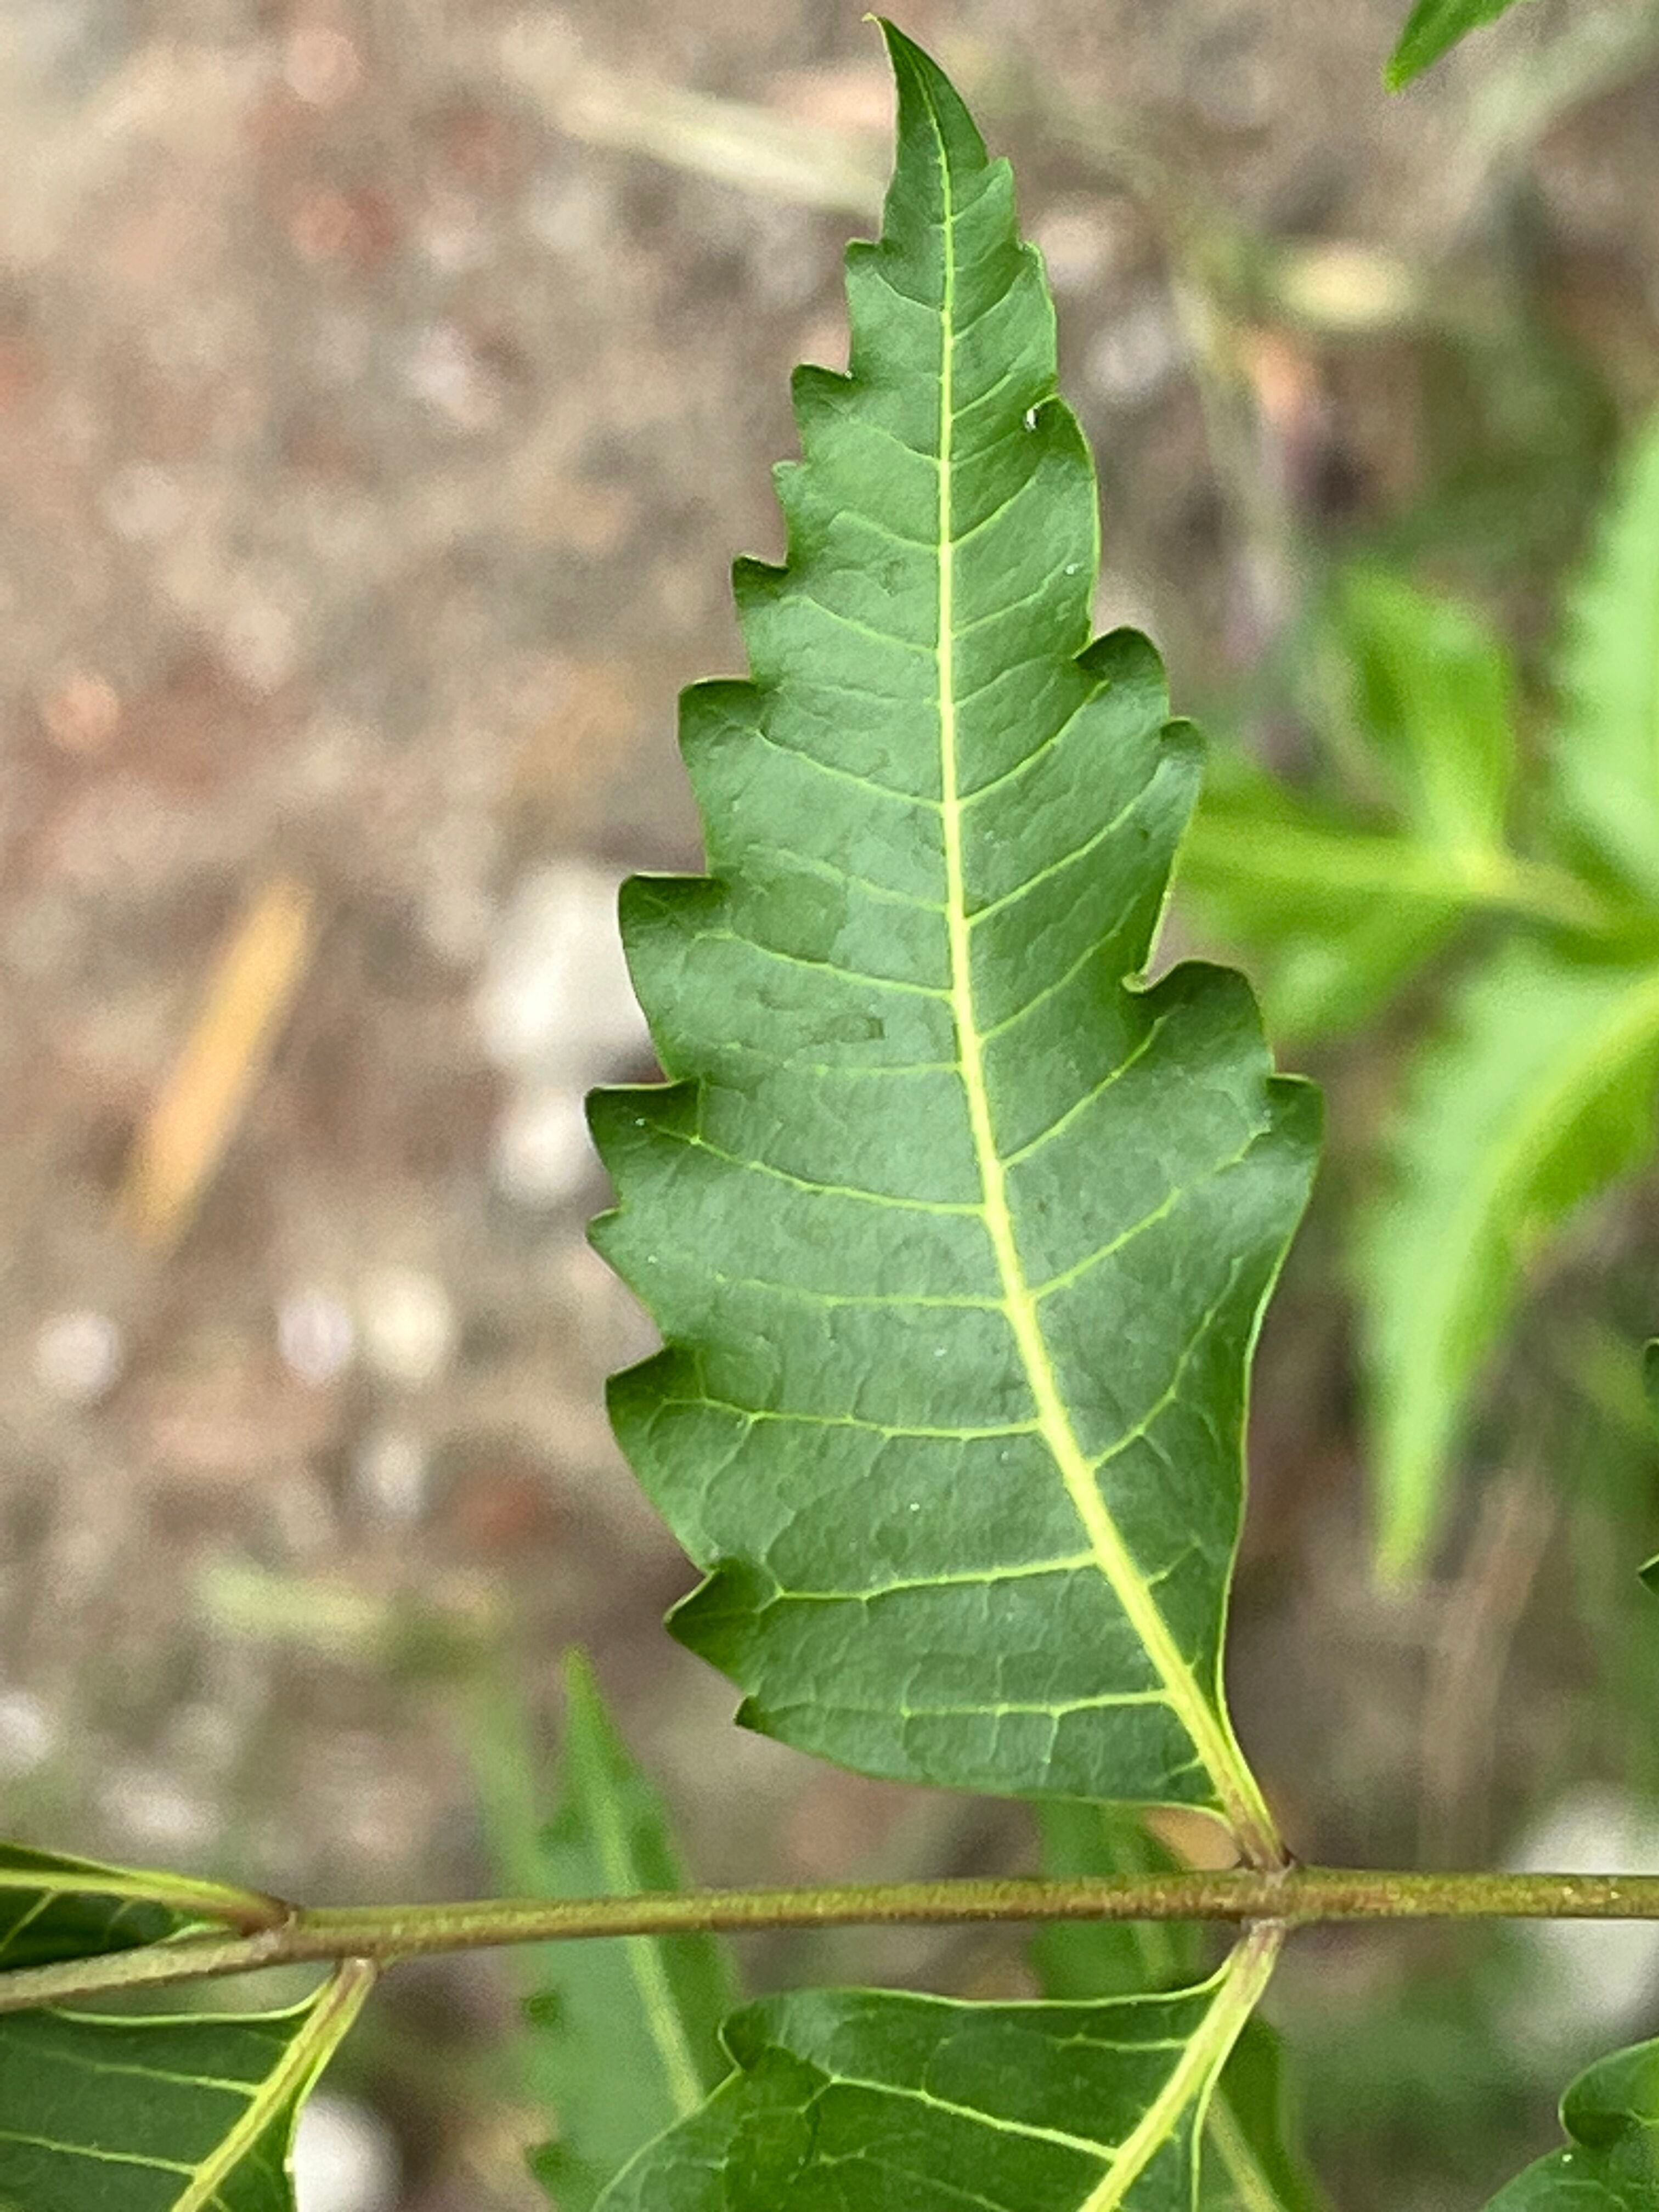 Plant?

neem
